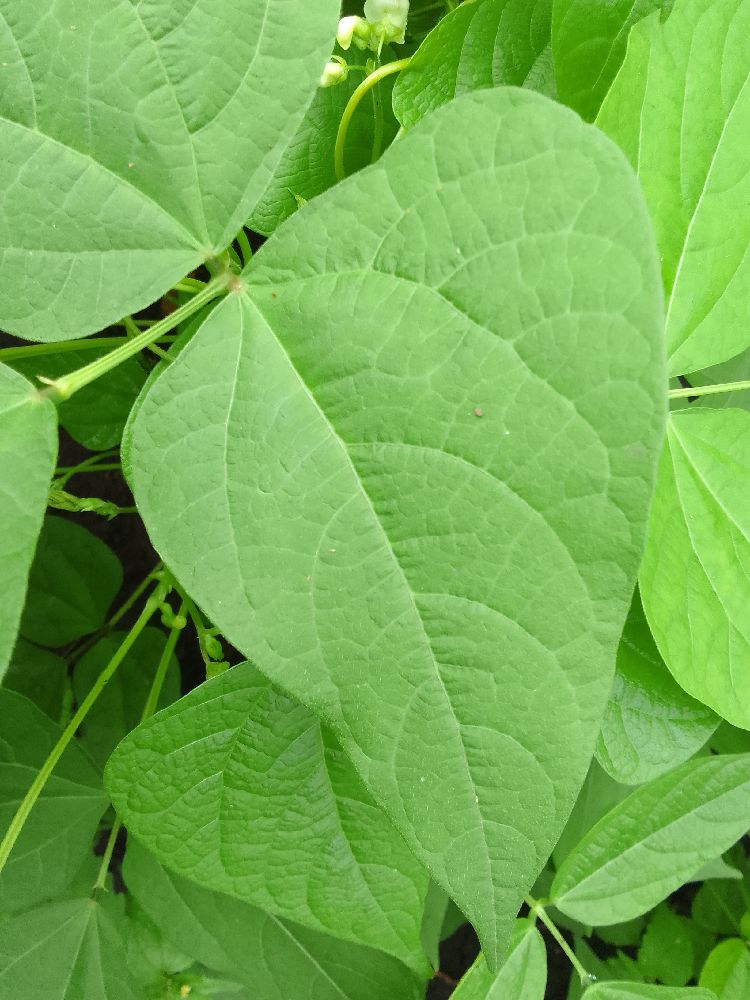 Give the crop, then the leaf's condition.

common bean, healthy
